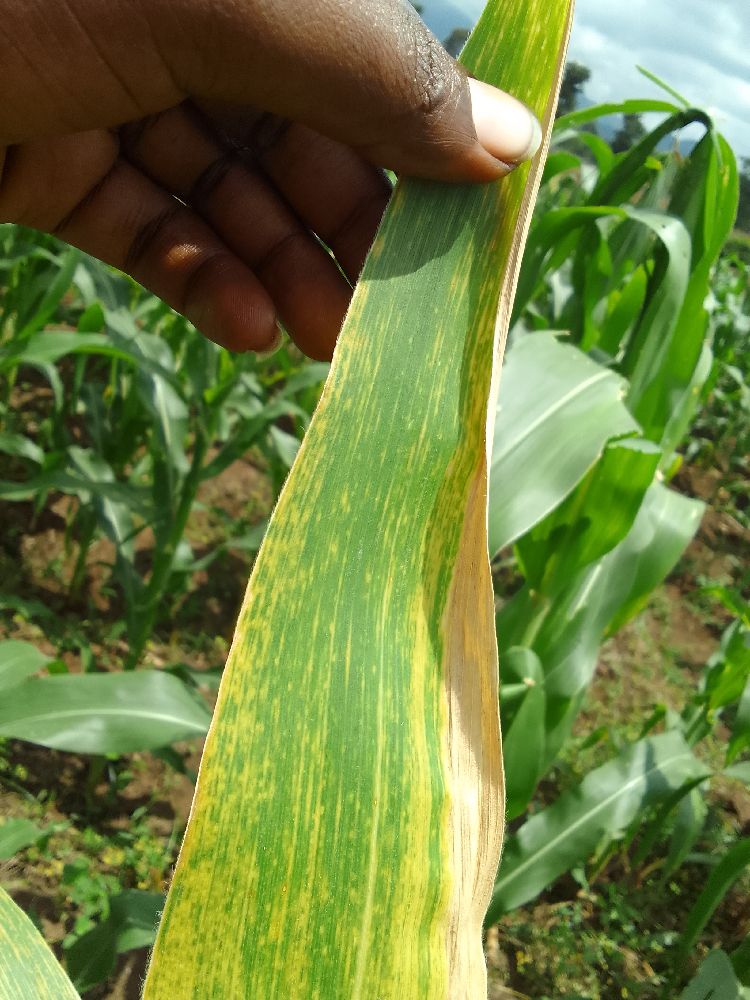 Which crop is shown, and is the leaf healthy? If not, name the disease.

maize, maize lethal necrosis
